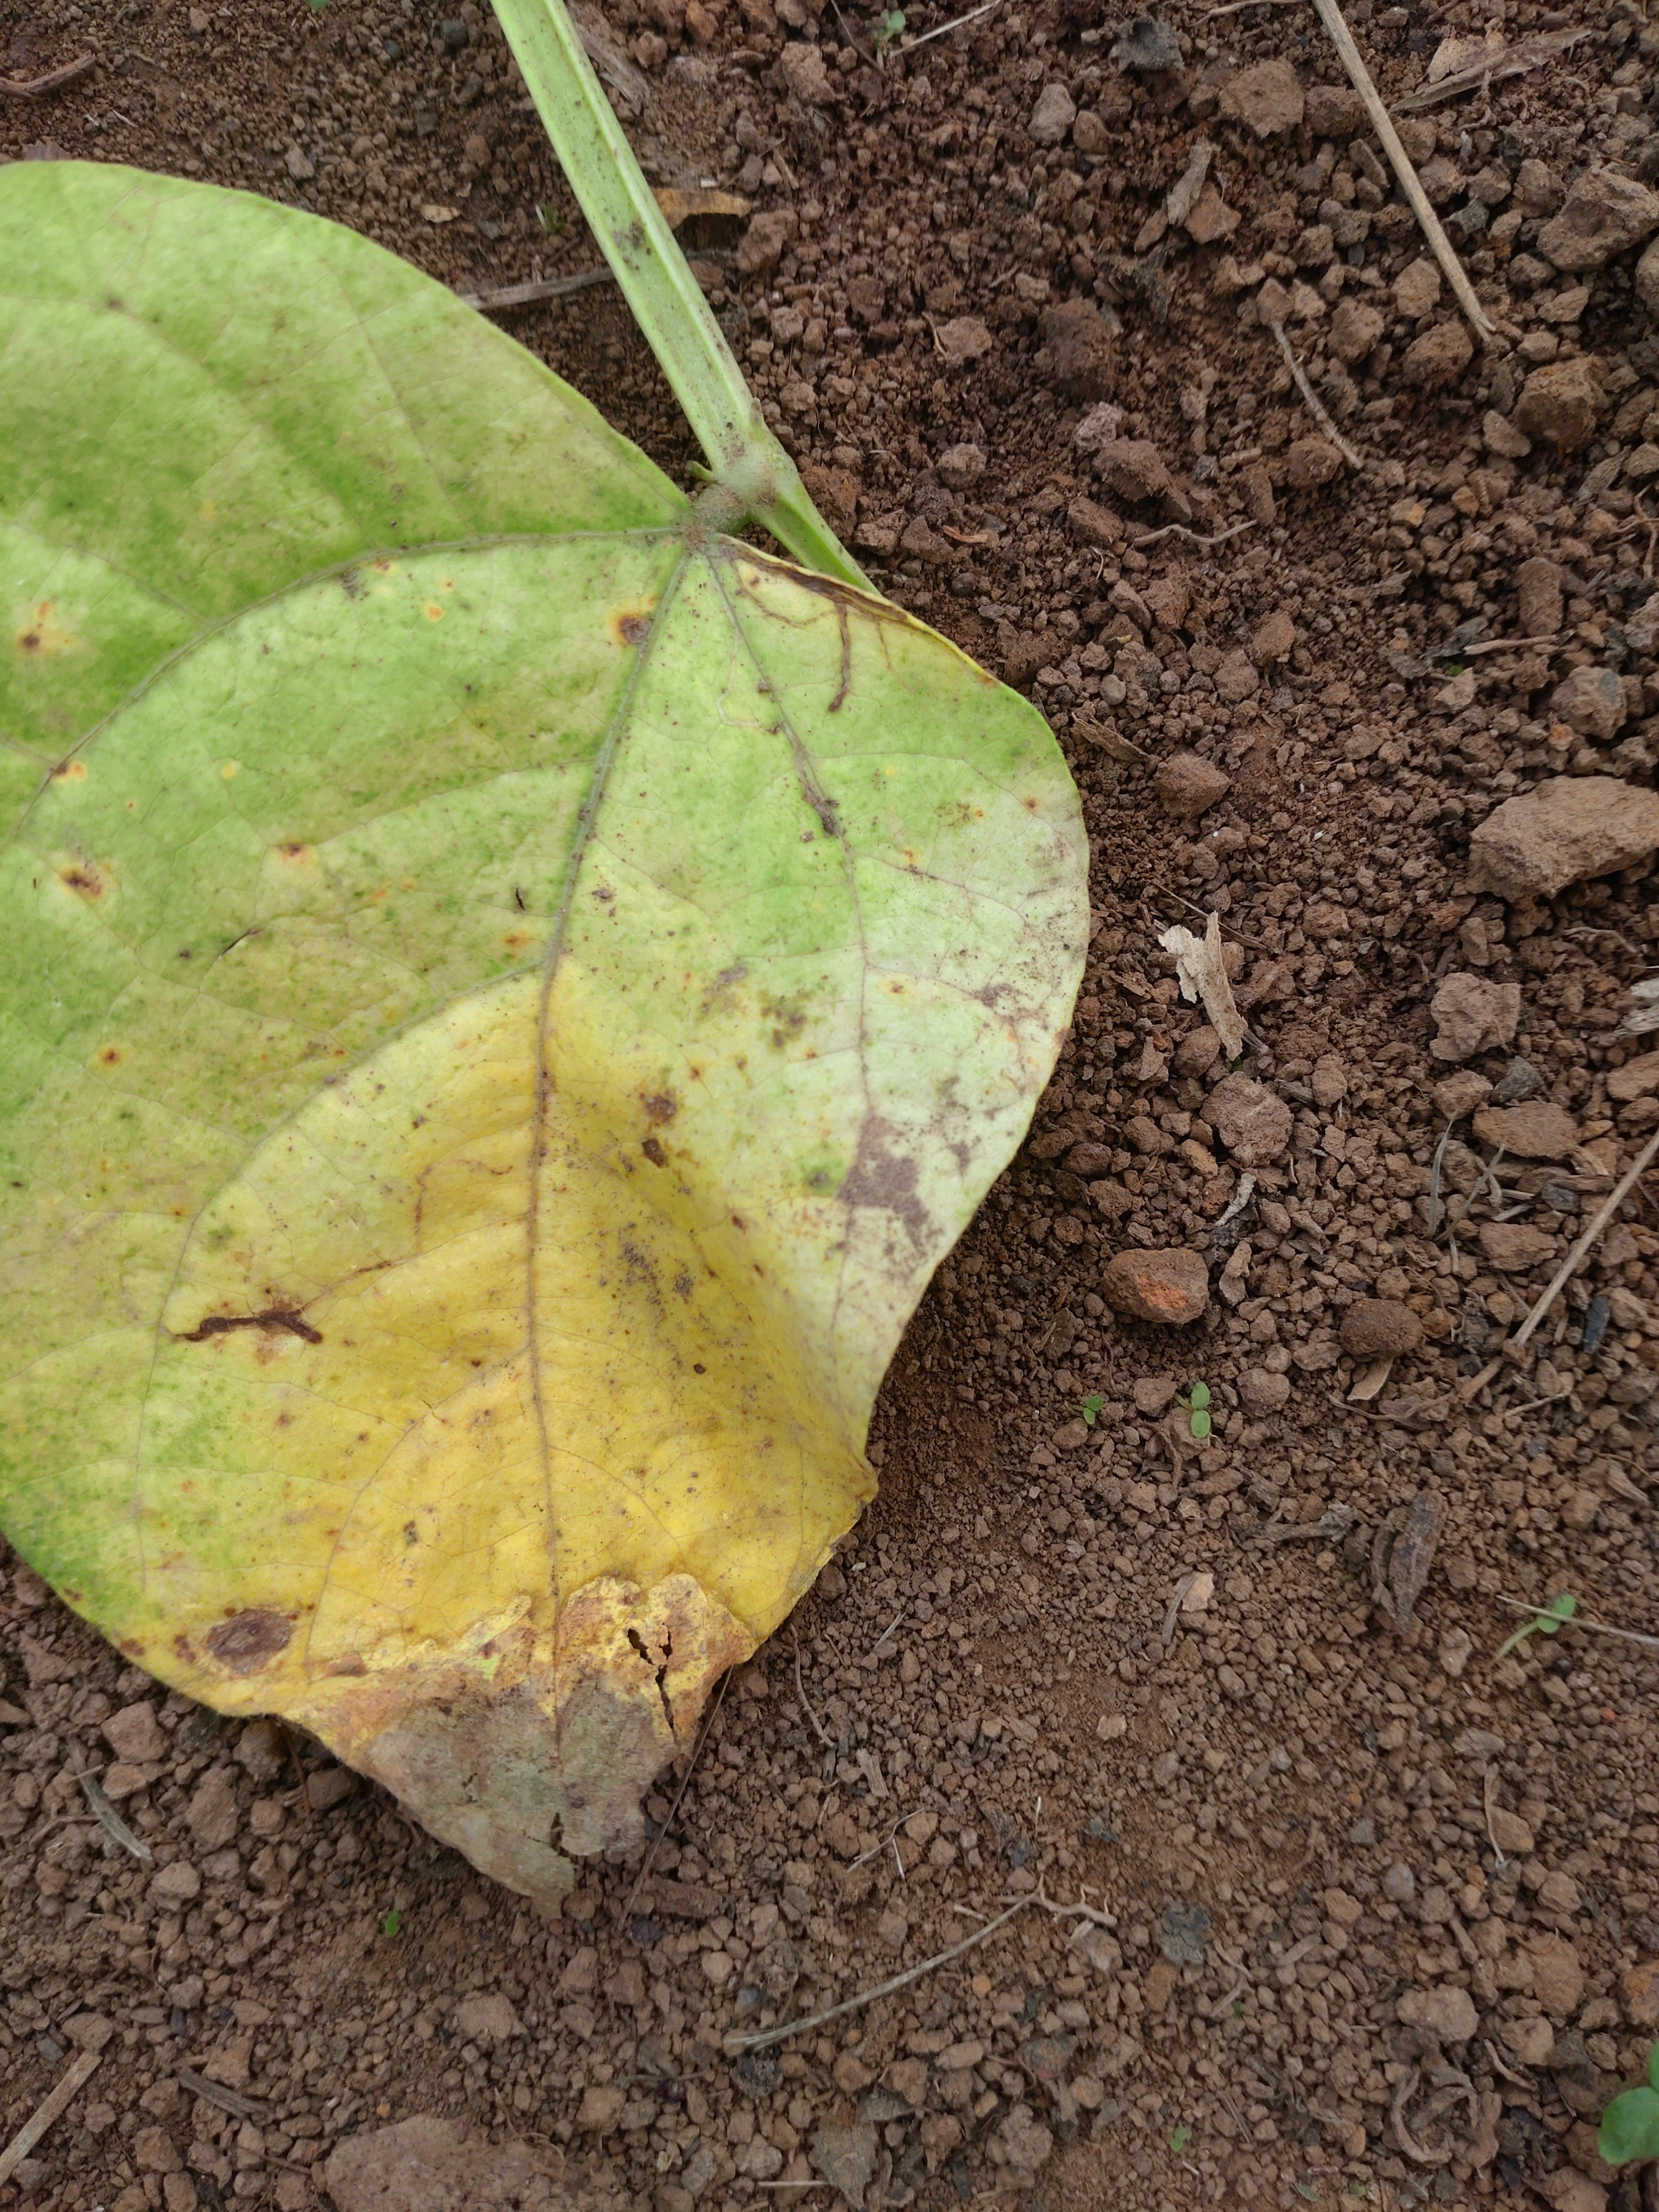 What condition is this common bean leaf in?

anthracnose
